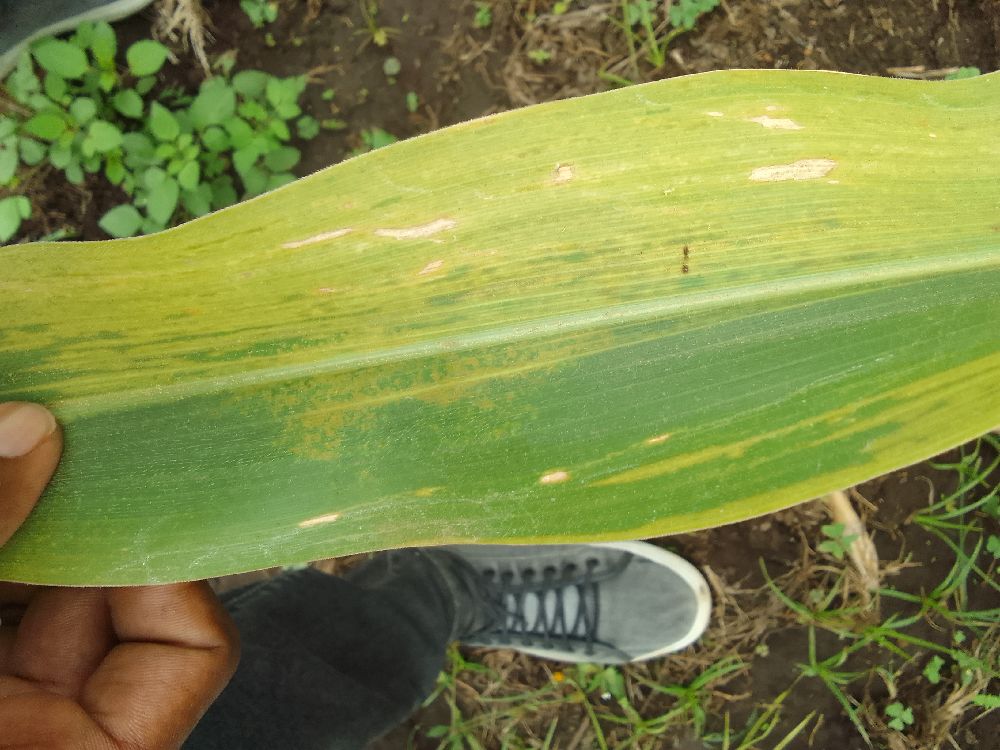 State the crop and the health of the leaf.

maize, maize lethal necrosis
